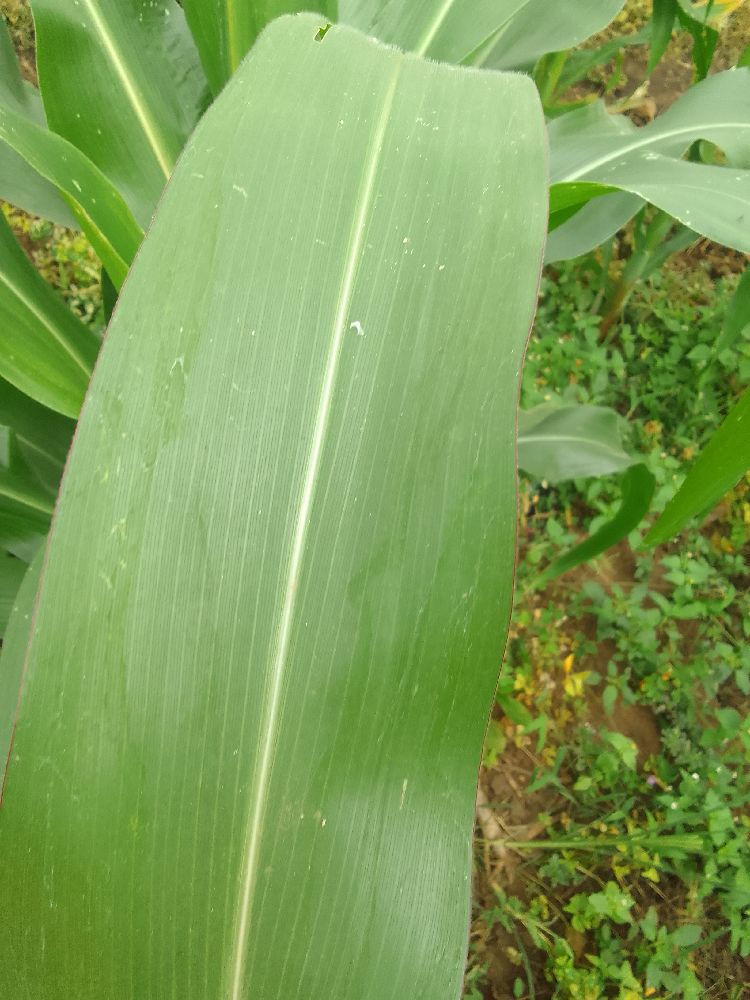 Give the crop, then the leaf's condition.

maize, healthy
